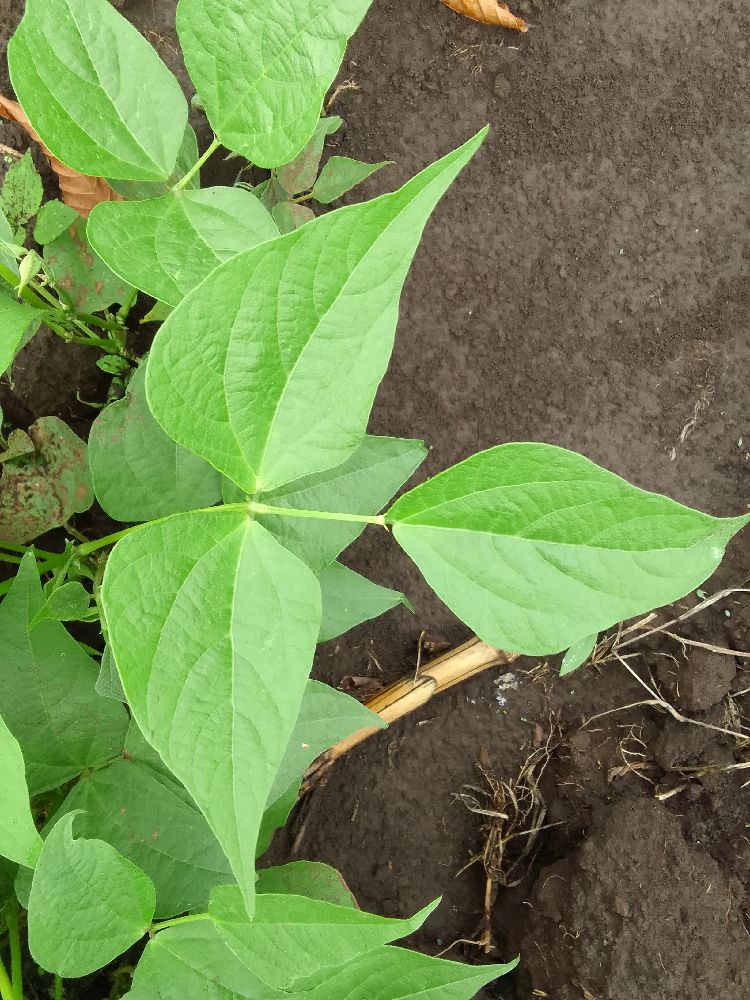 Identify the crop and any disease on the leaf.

common bean, healthy
